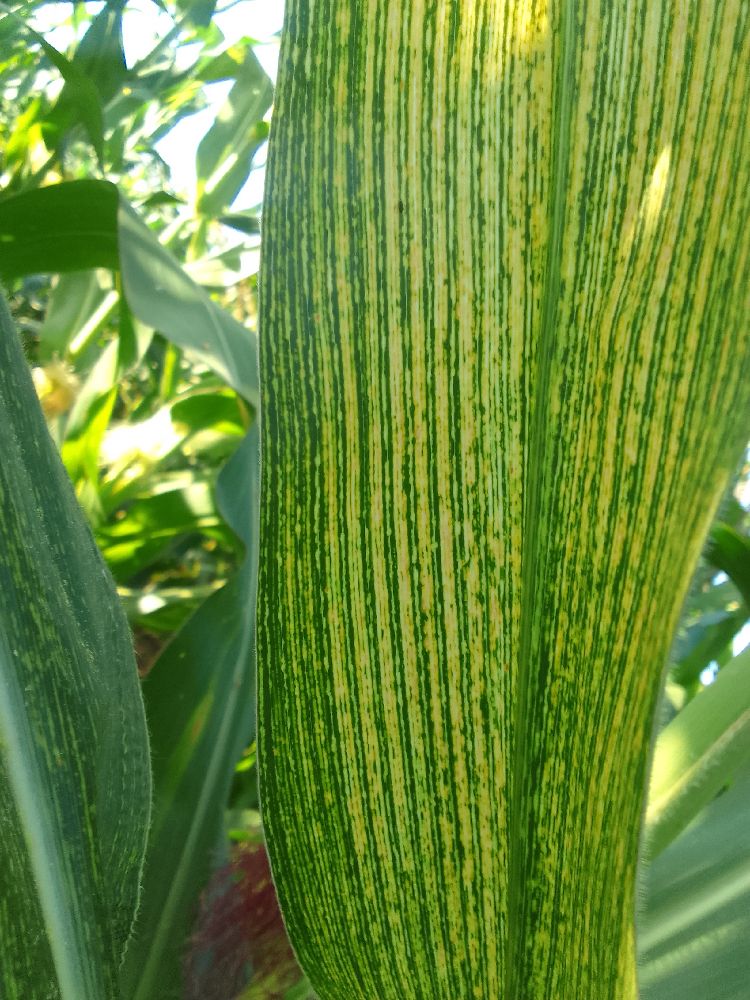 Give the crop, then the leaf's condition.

maize, maize streak virus
